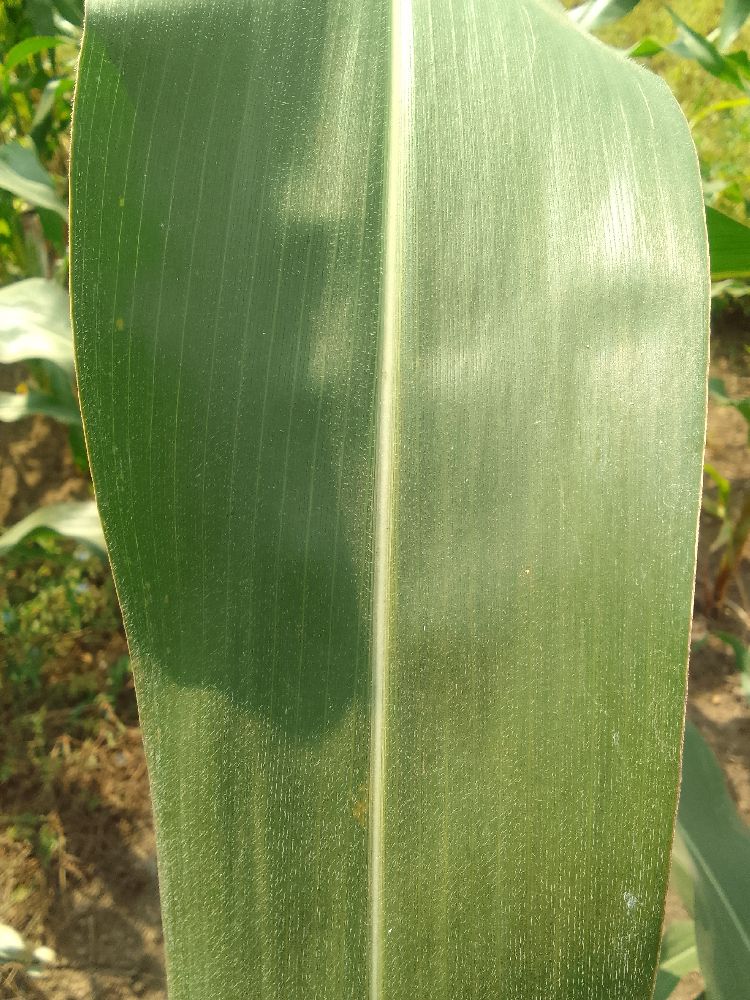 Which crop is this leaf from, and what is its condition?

maize, healthy
